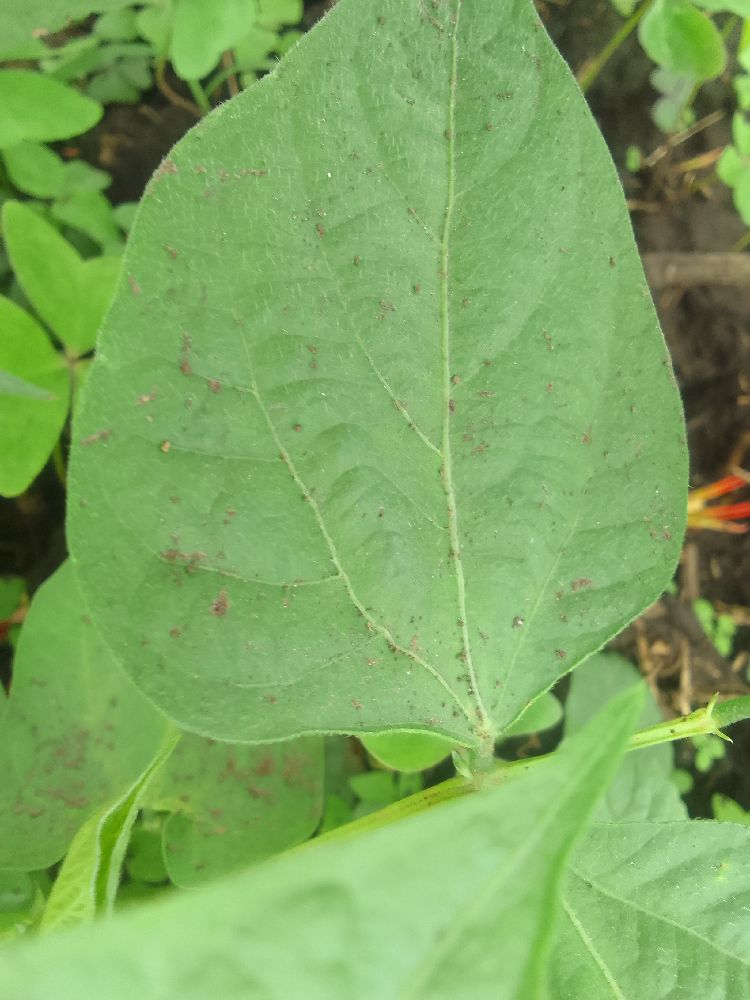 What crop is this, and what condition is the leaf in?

common bean, healthy
